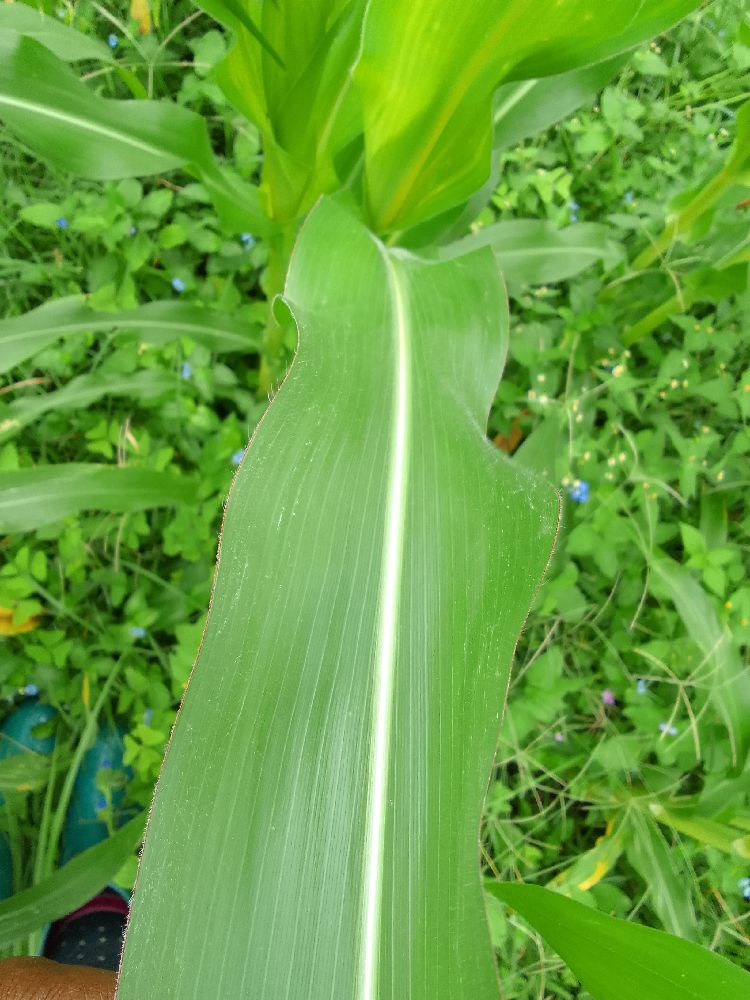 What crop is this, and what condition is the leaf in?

maize, healthy
